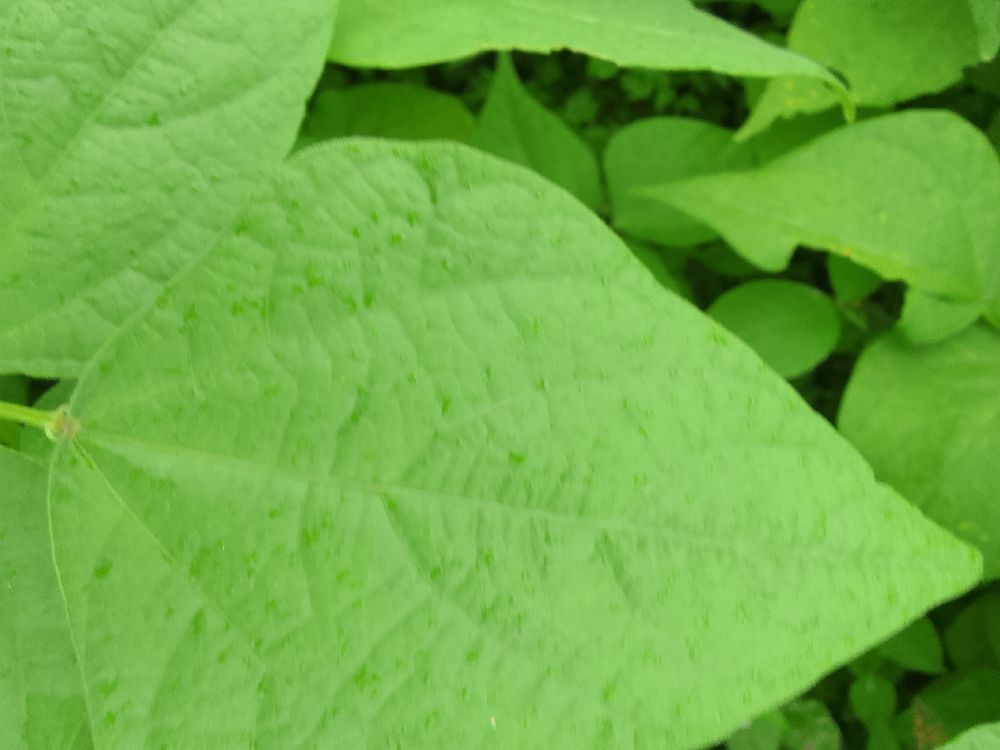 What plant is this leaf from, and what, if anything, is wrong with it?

common bean, healthy
